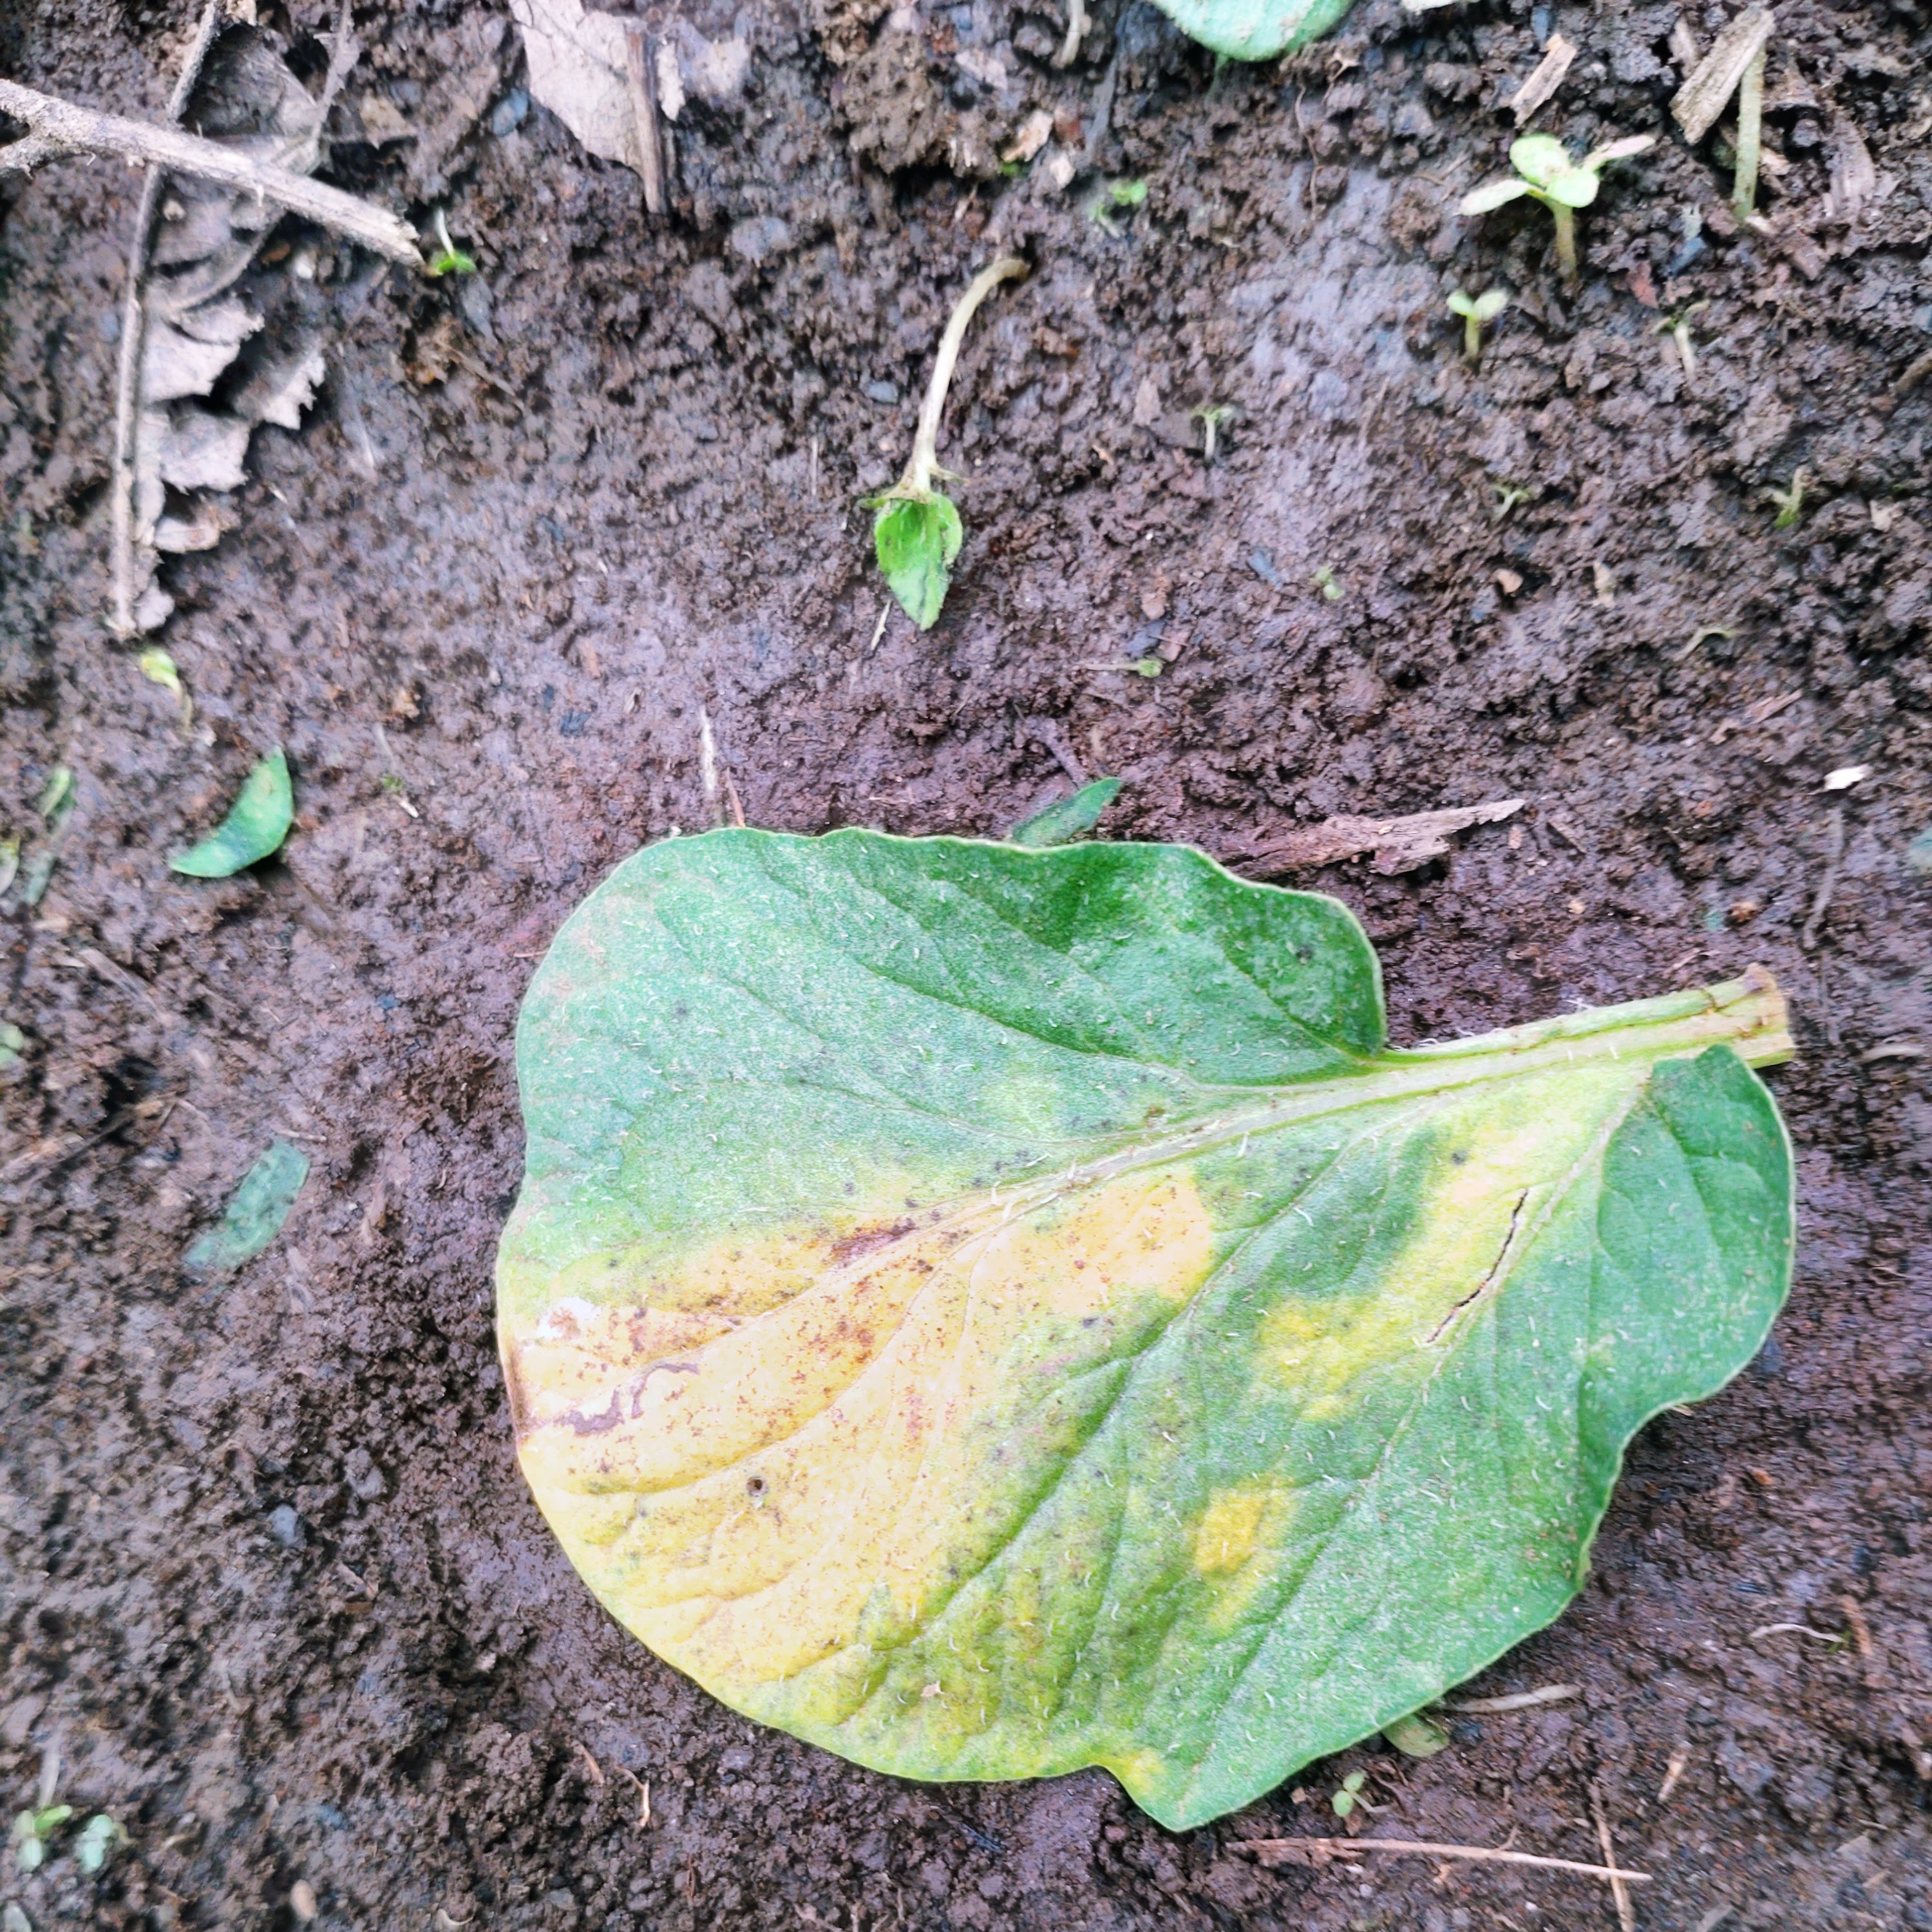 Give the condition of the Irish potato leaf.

late blight
